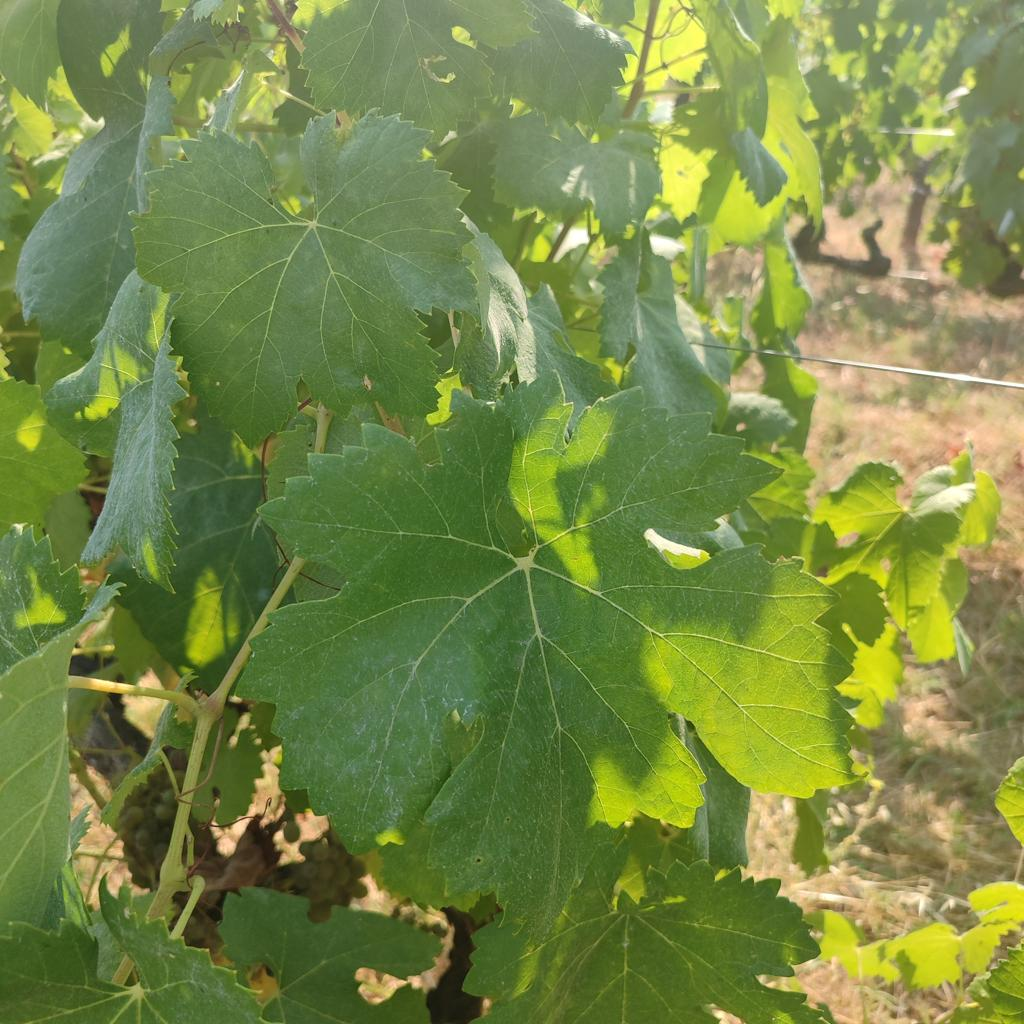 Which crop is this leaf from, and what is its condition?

grapevine, healthy
